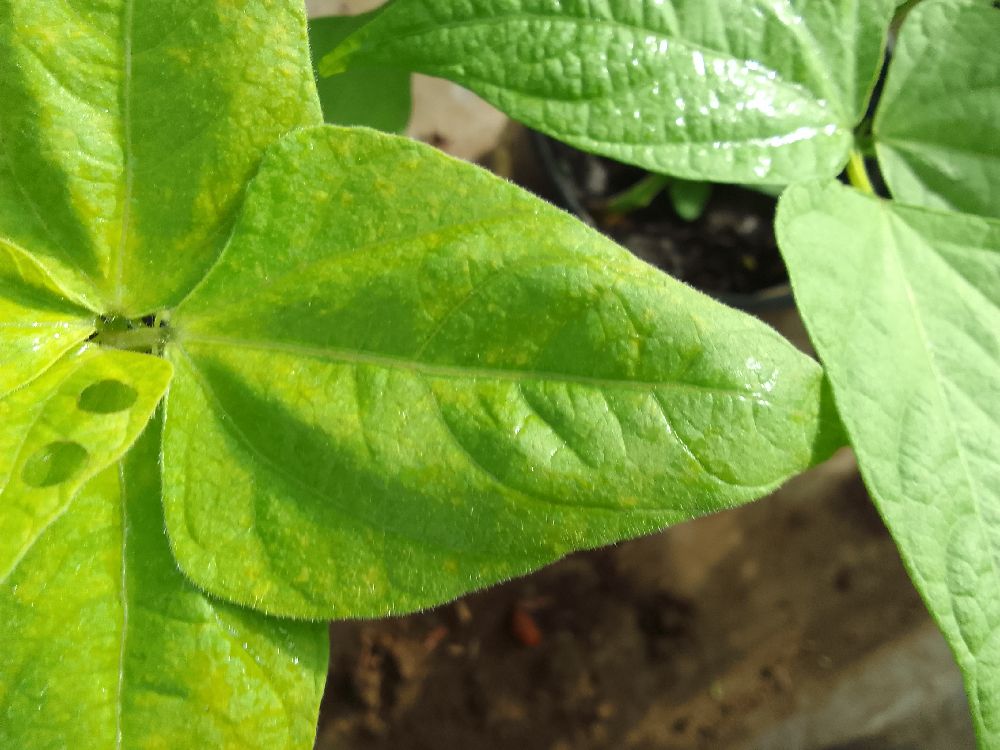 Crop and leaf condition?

common bean, healthy
